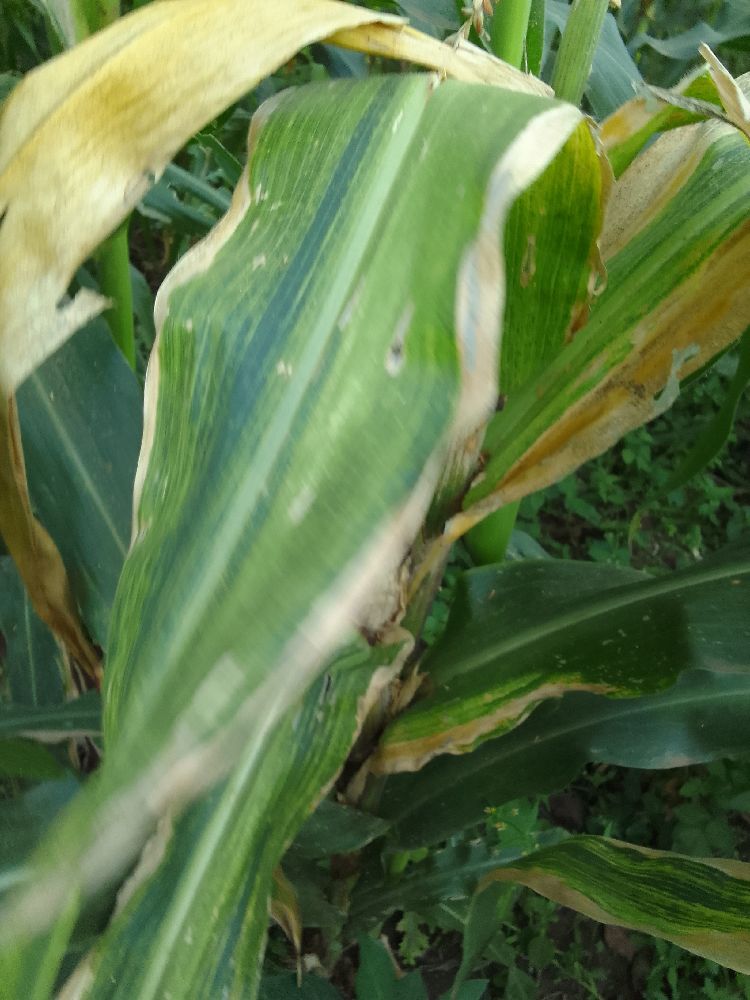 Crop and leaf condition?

maize, maize lethal necrosis
